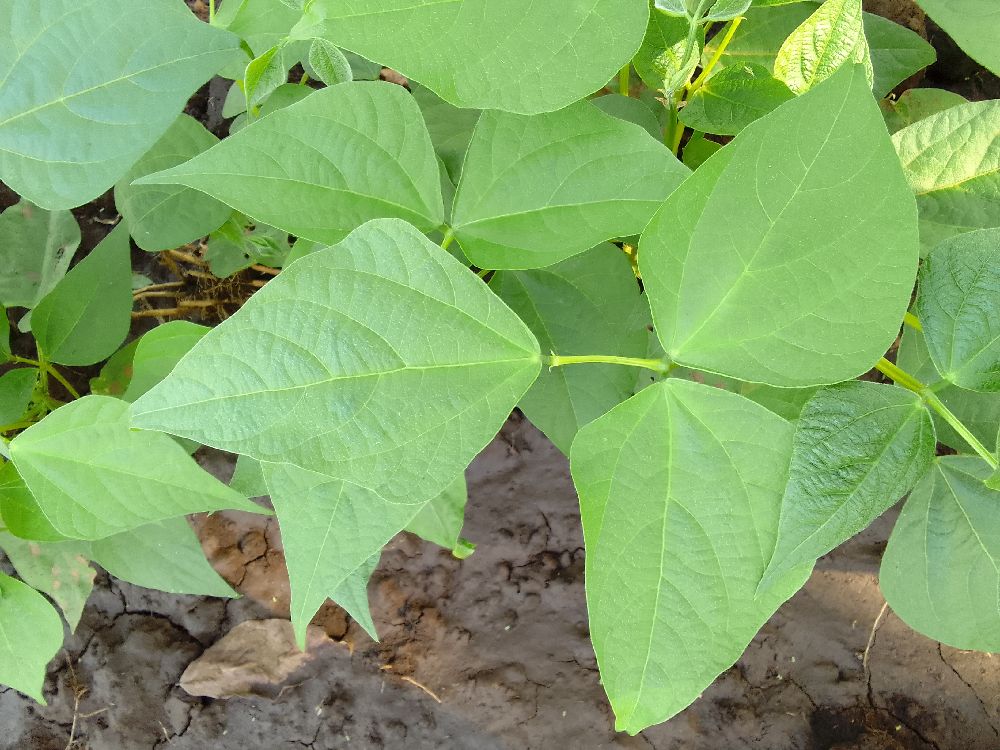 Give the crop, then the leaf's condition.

common bean, healthy
